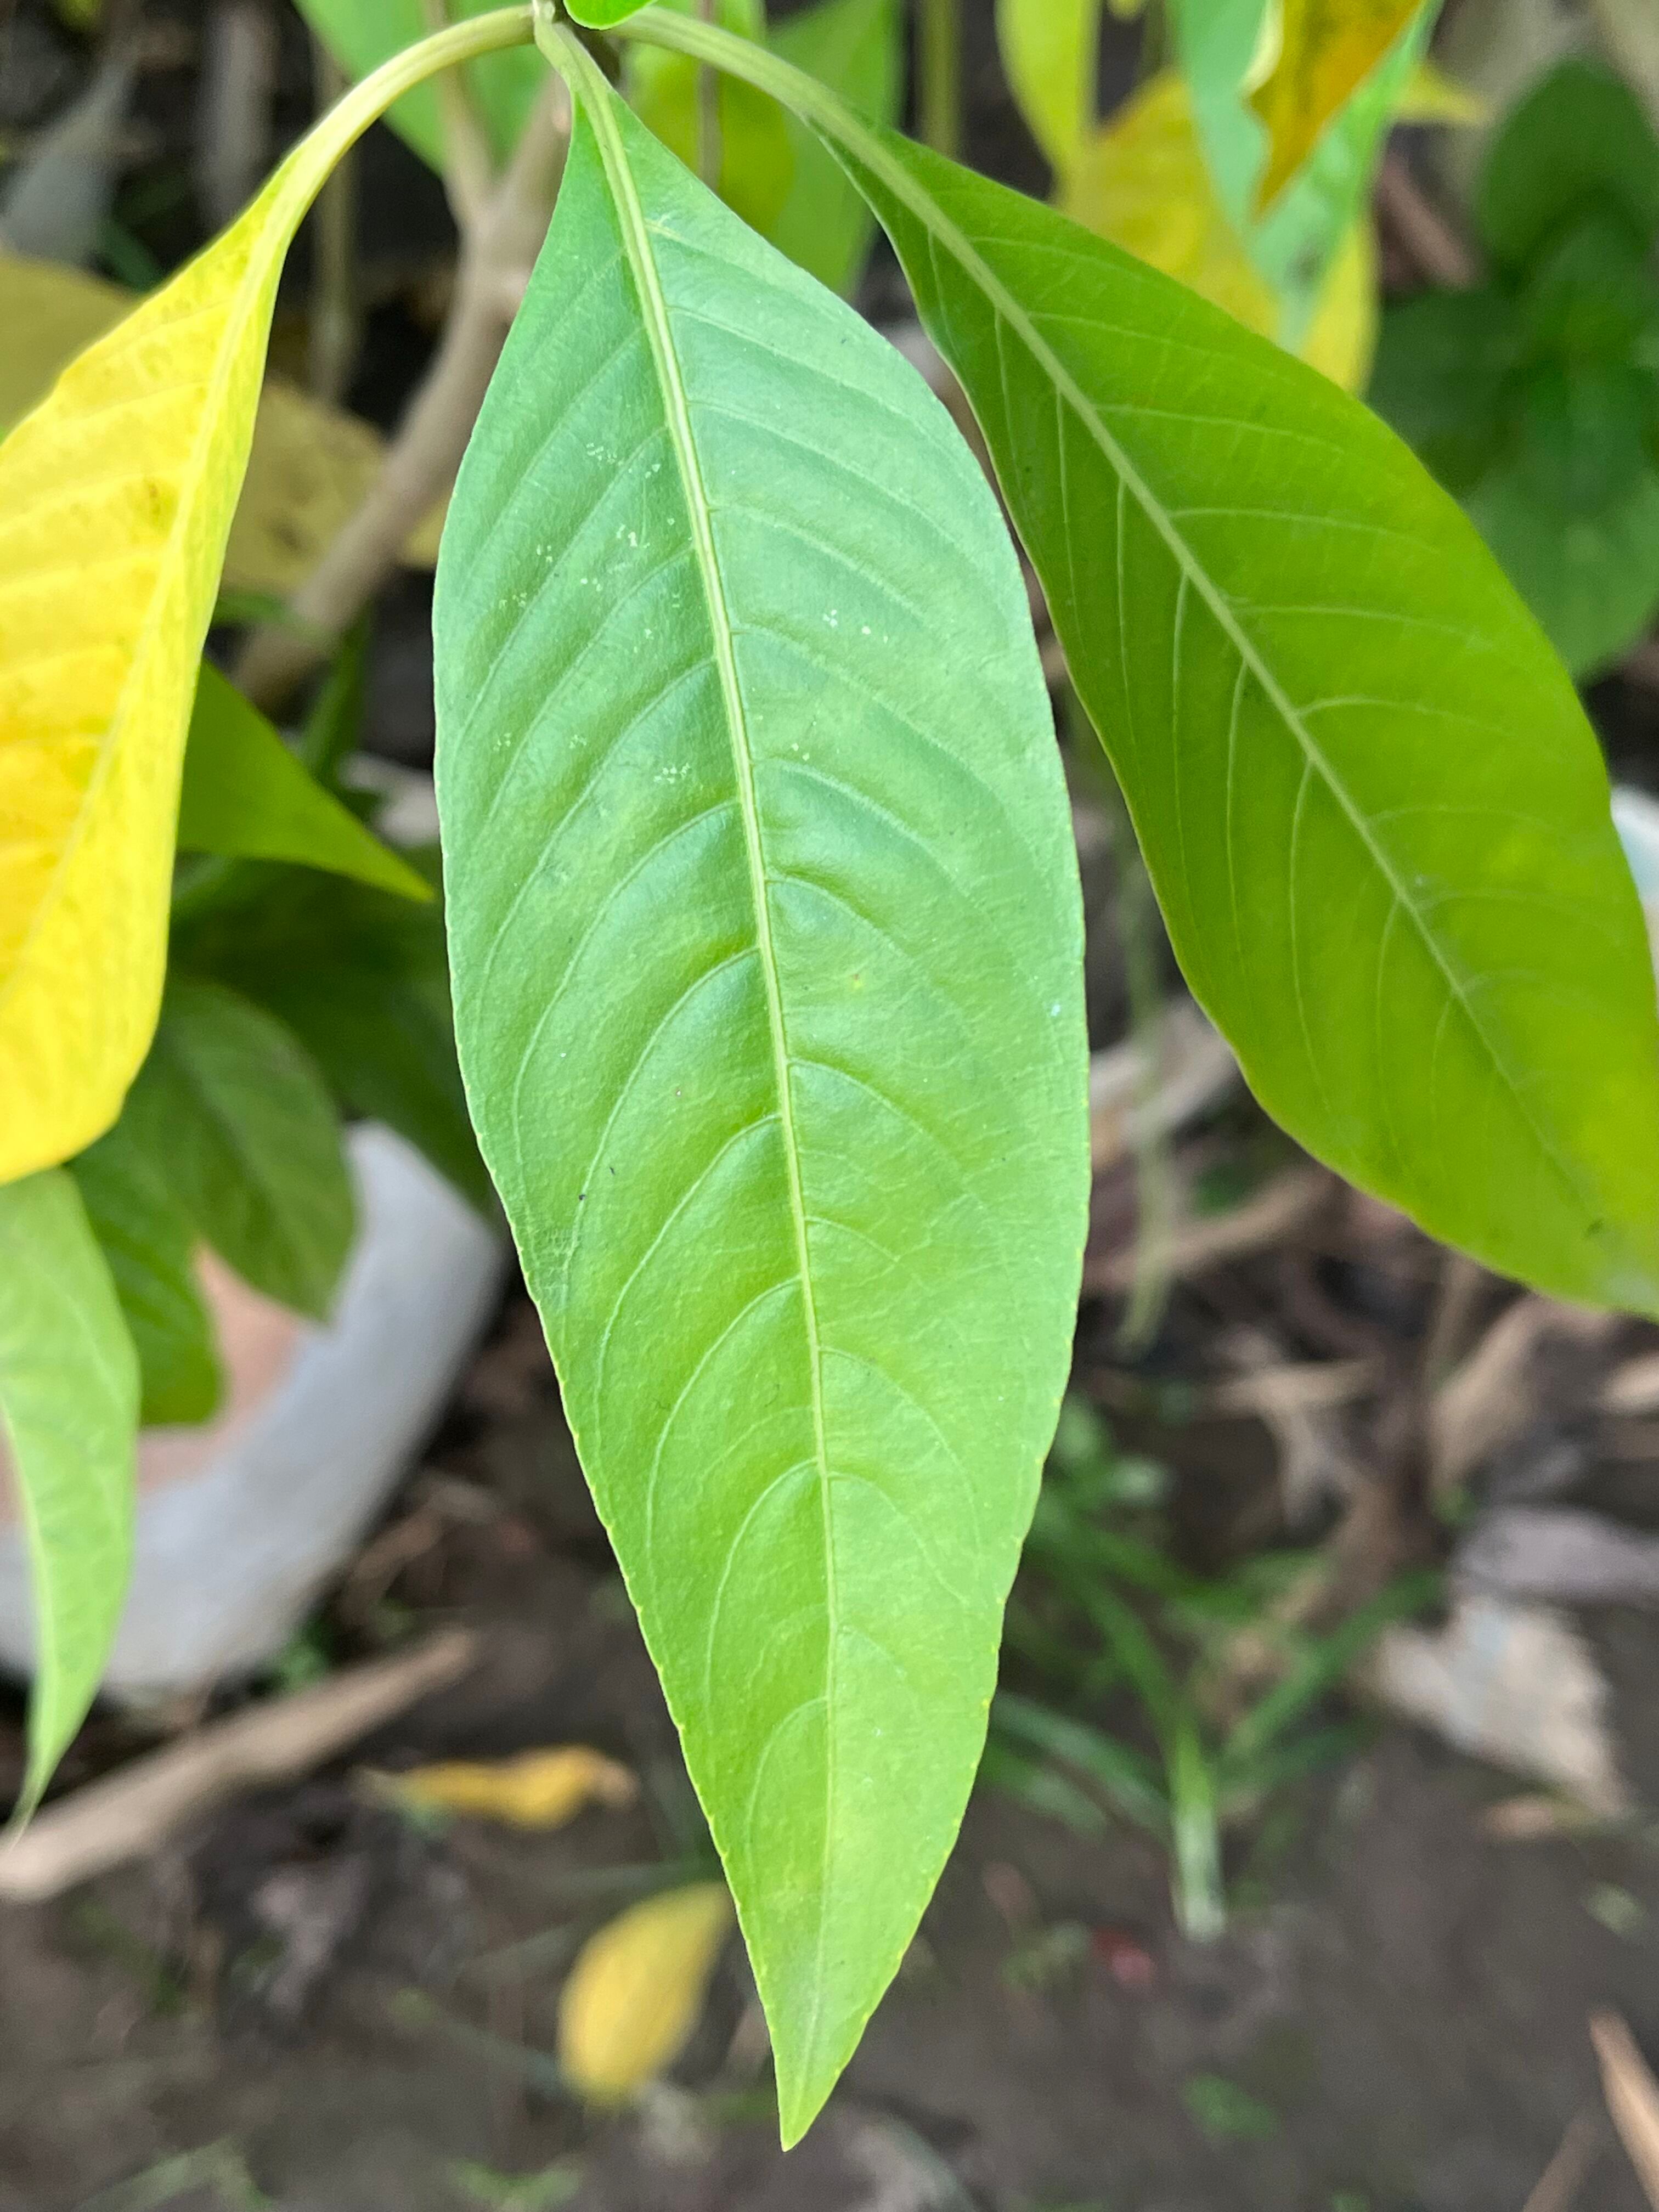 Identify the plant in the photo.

vasaka
